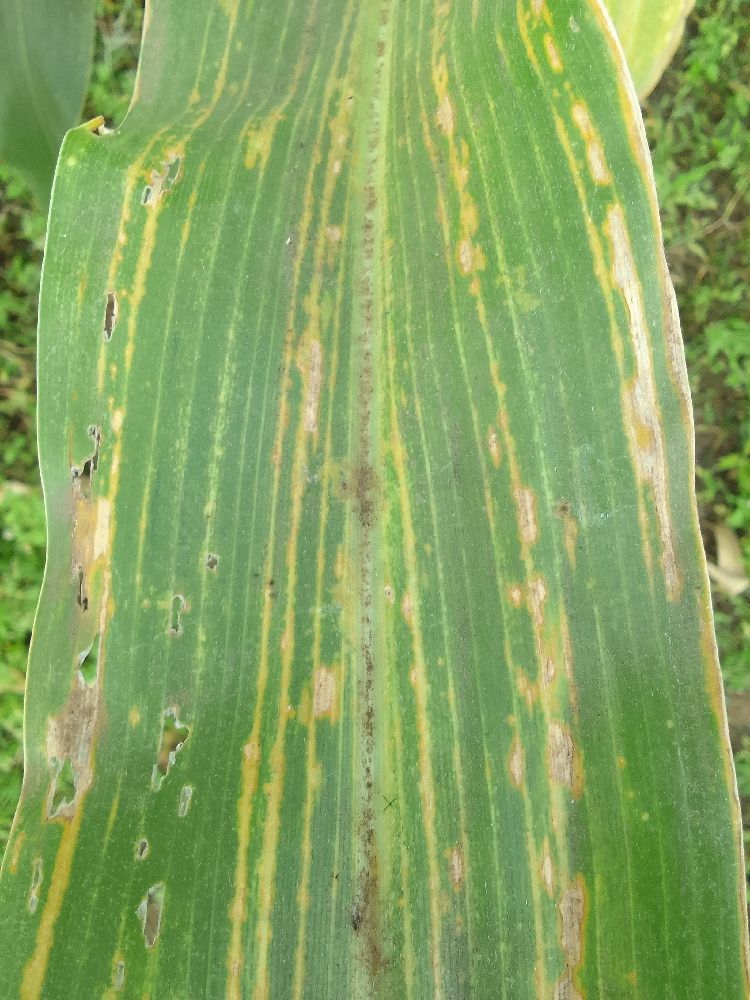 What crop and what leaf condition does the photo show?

maize, maize lethal necrosis
